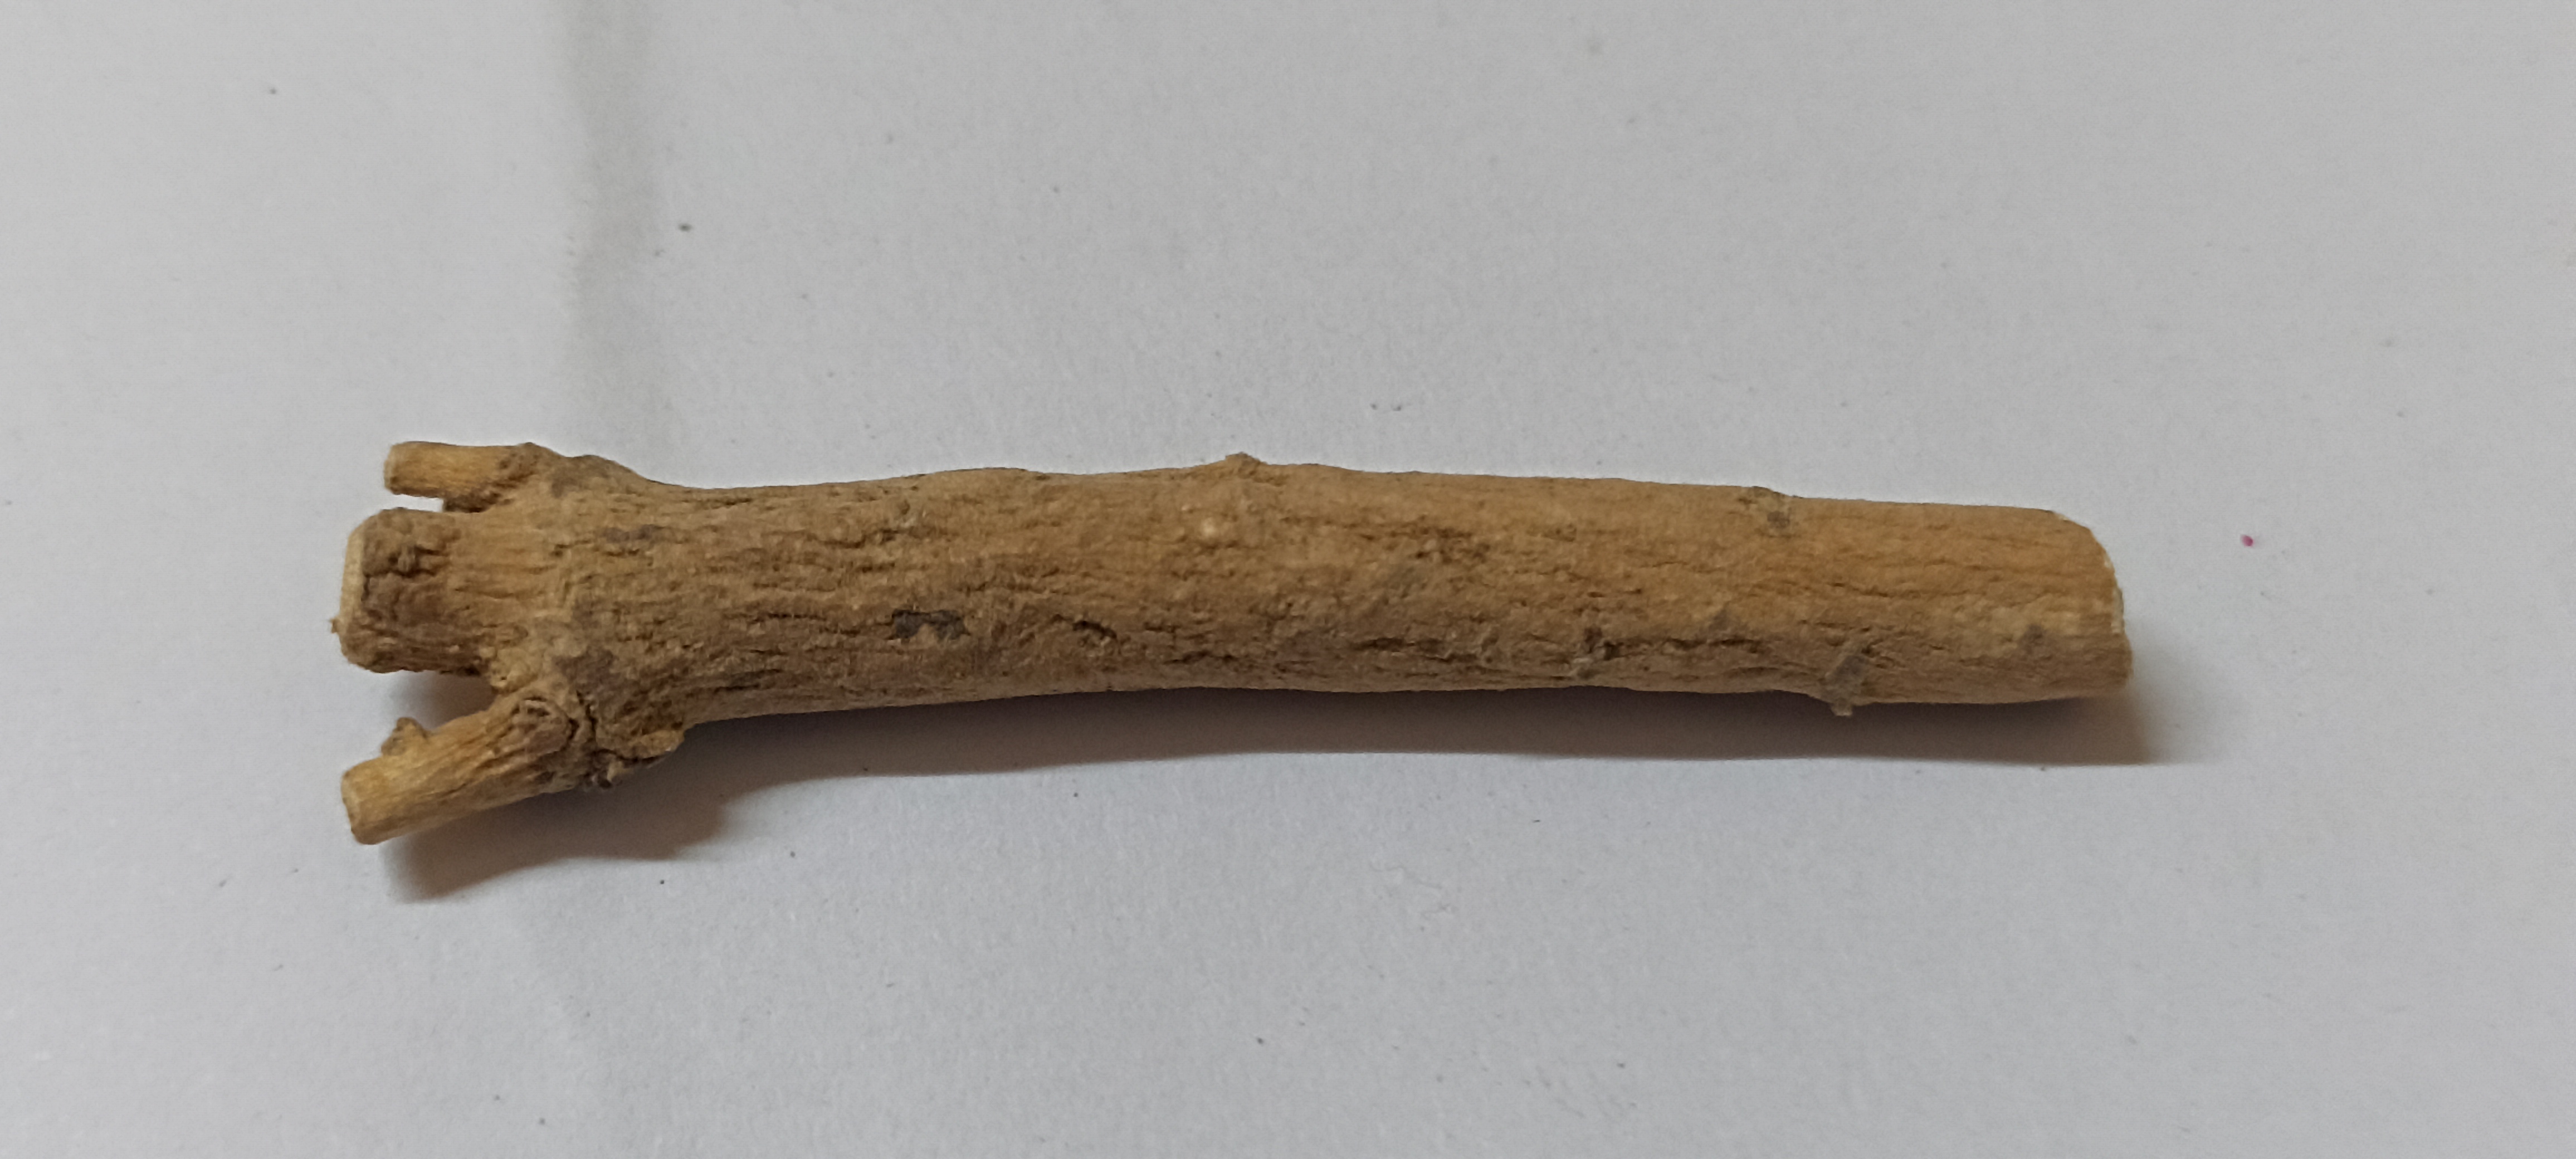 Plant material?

ashwagandha
